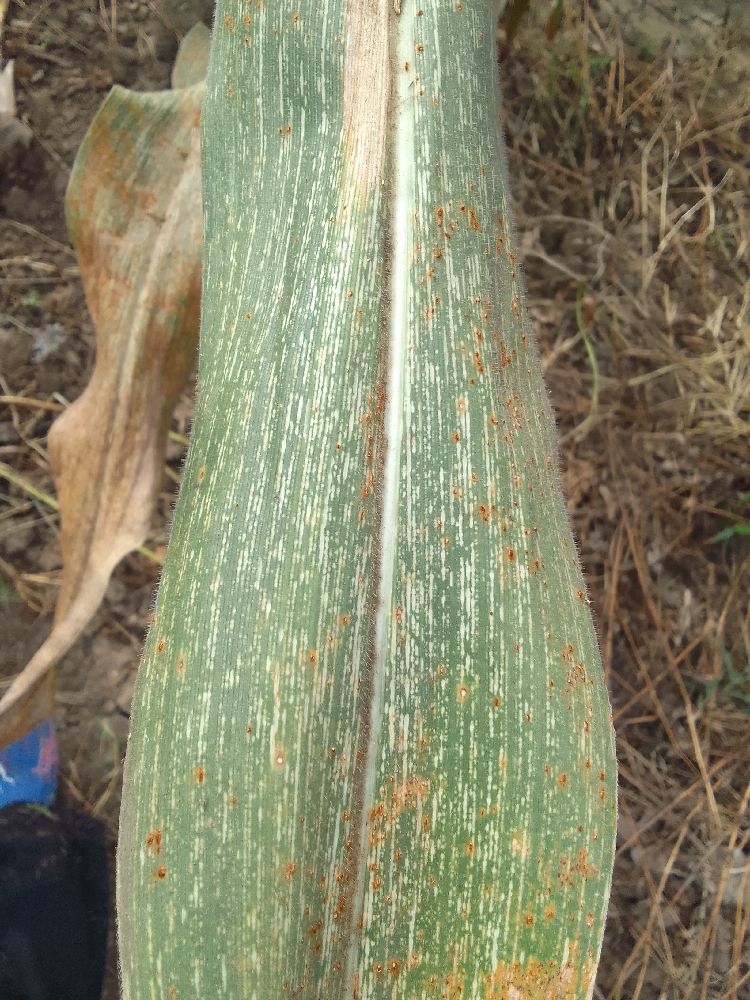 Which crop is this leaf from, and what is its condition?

maize, maize streak virus
